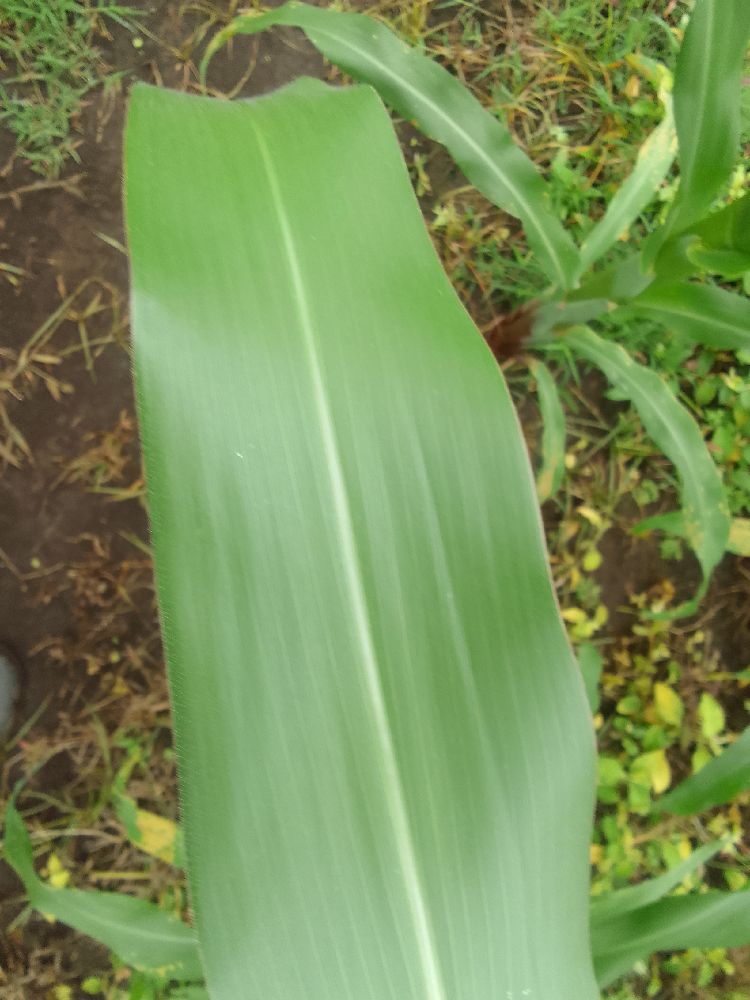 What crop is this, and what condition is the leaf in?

maize, healthy
